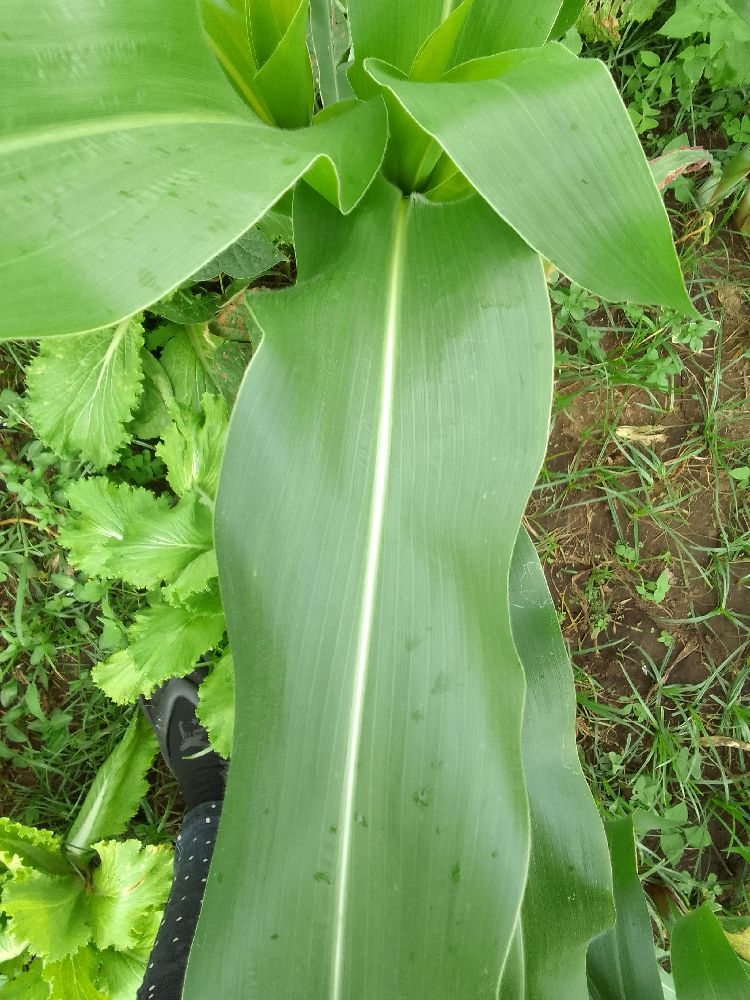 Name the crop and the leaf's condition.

maize, healthy
